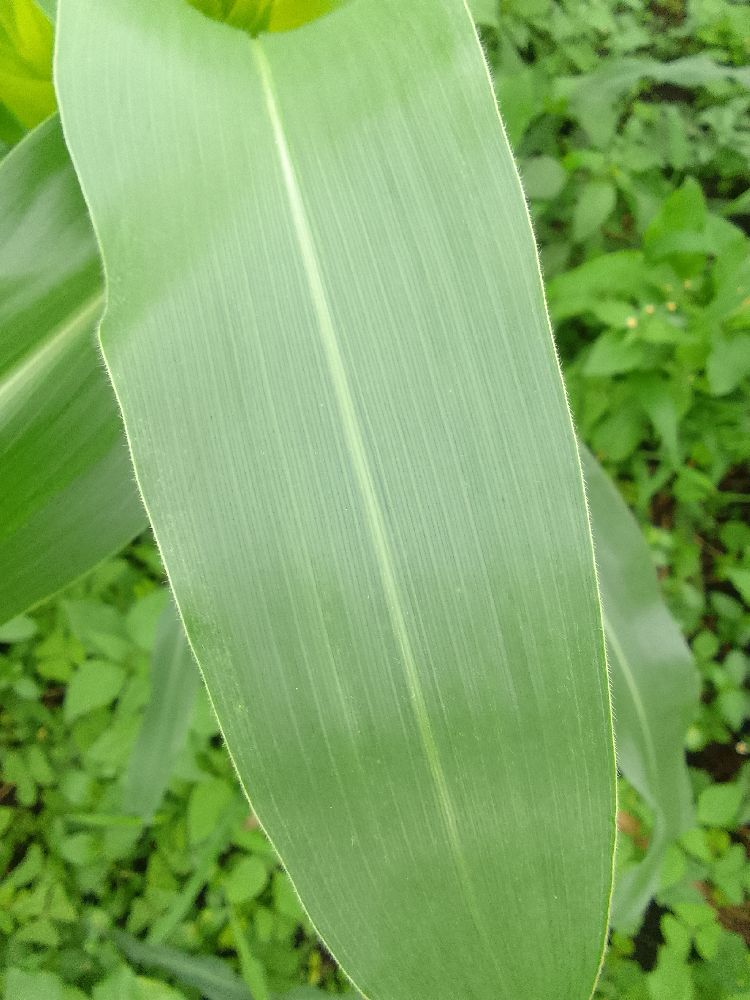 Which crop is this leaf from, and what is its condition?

maize, healthy
